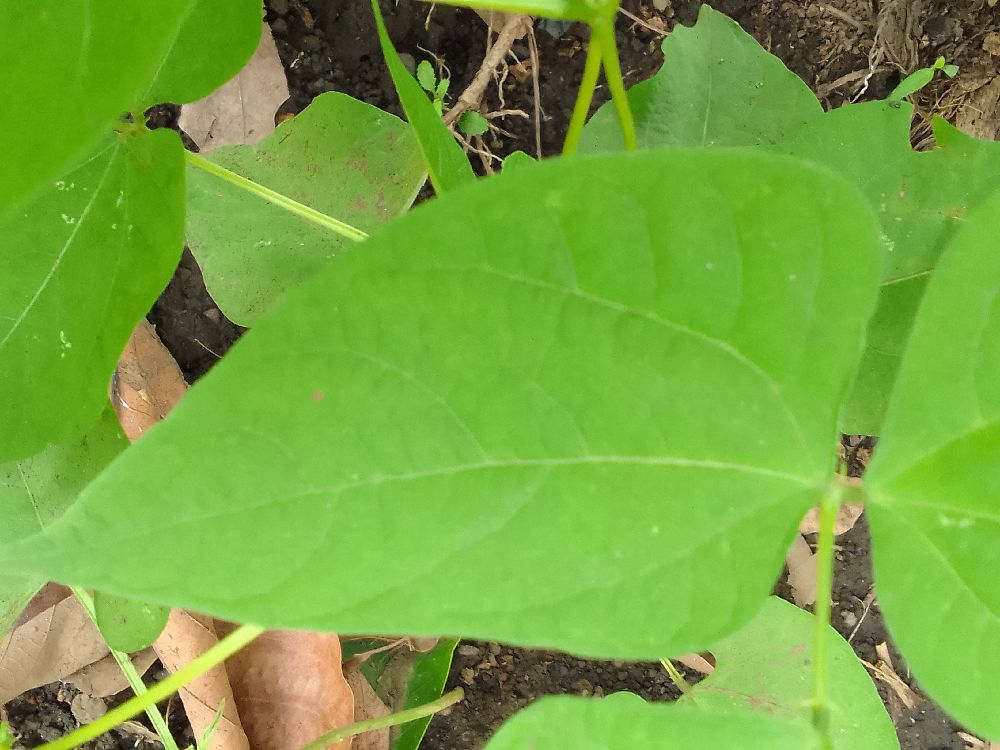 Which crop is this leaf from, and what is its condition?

common bean, healthy
